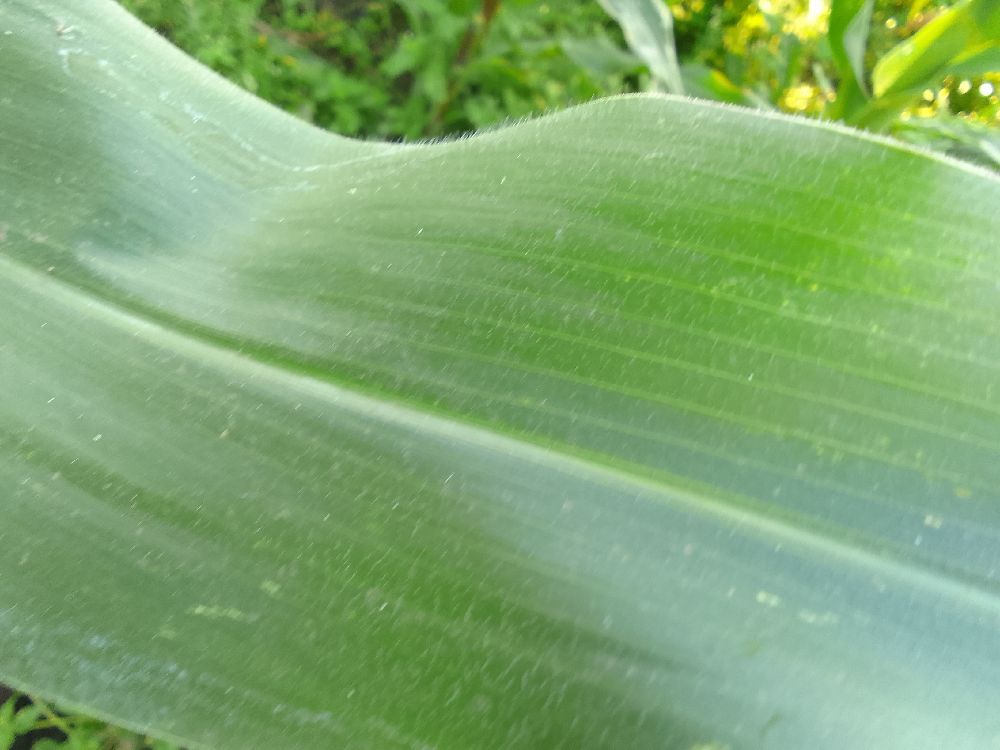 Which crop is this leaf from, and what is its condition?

maize, healthy
